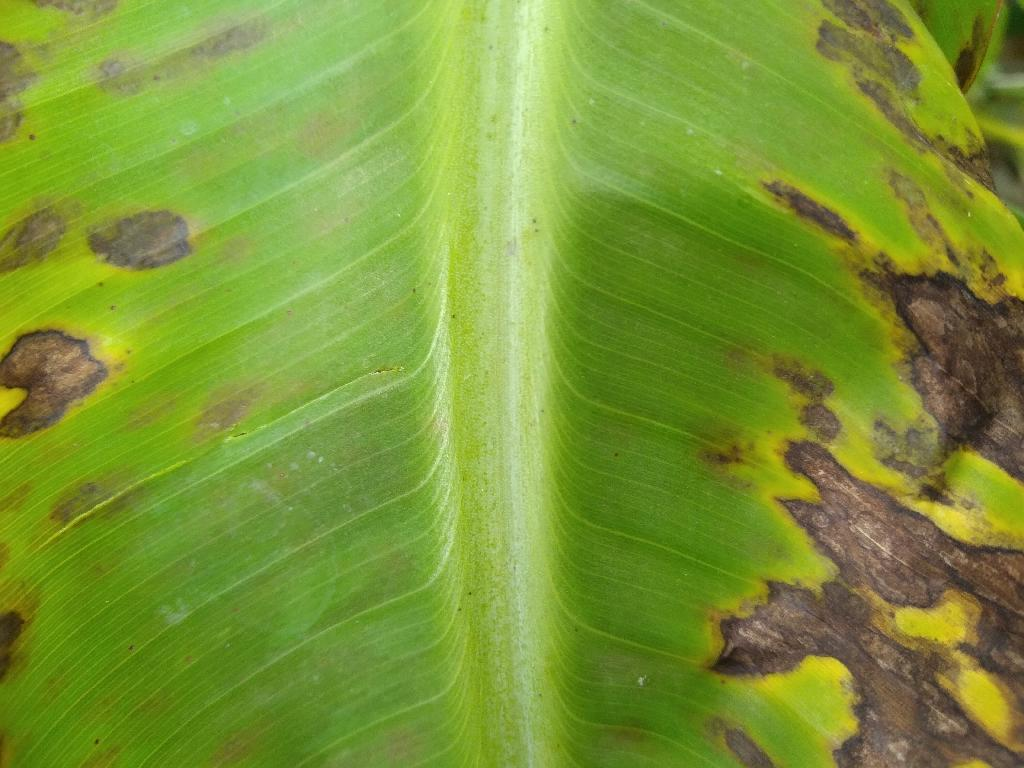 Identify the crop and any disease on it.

banana, black sigatoka
